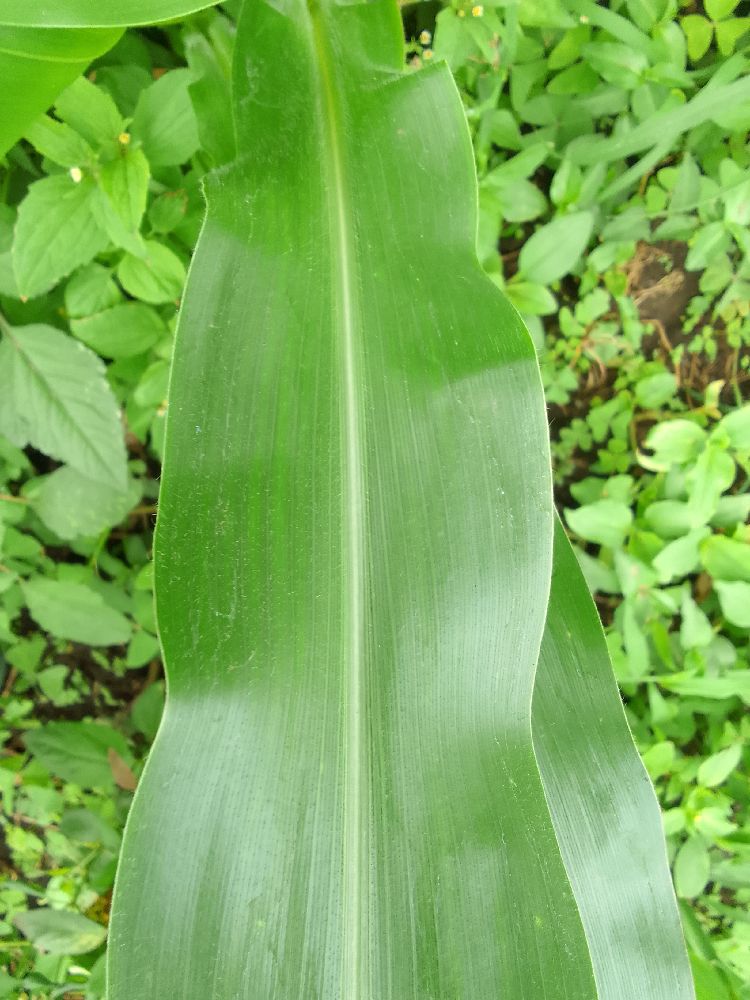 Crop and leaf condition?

maize, healthy
